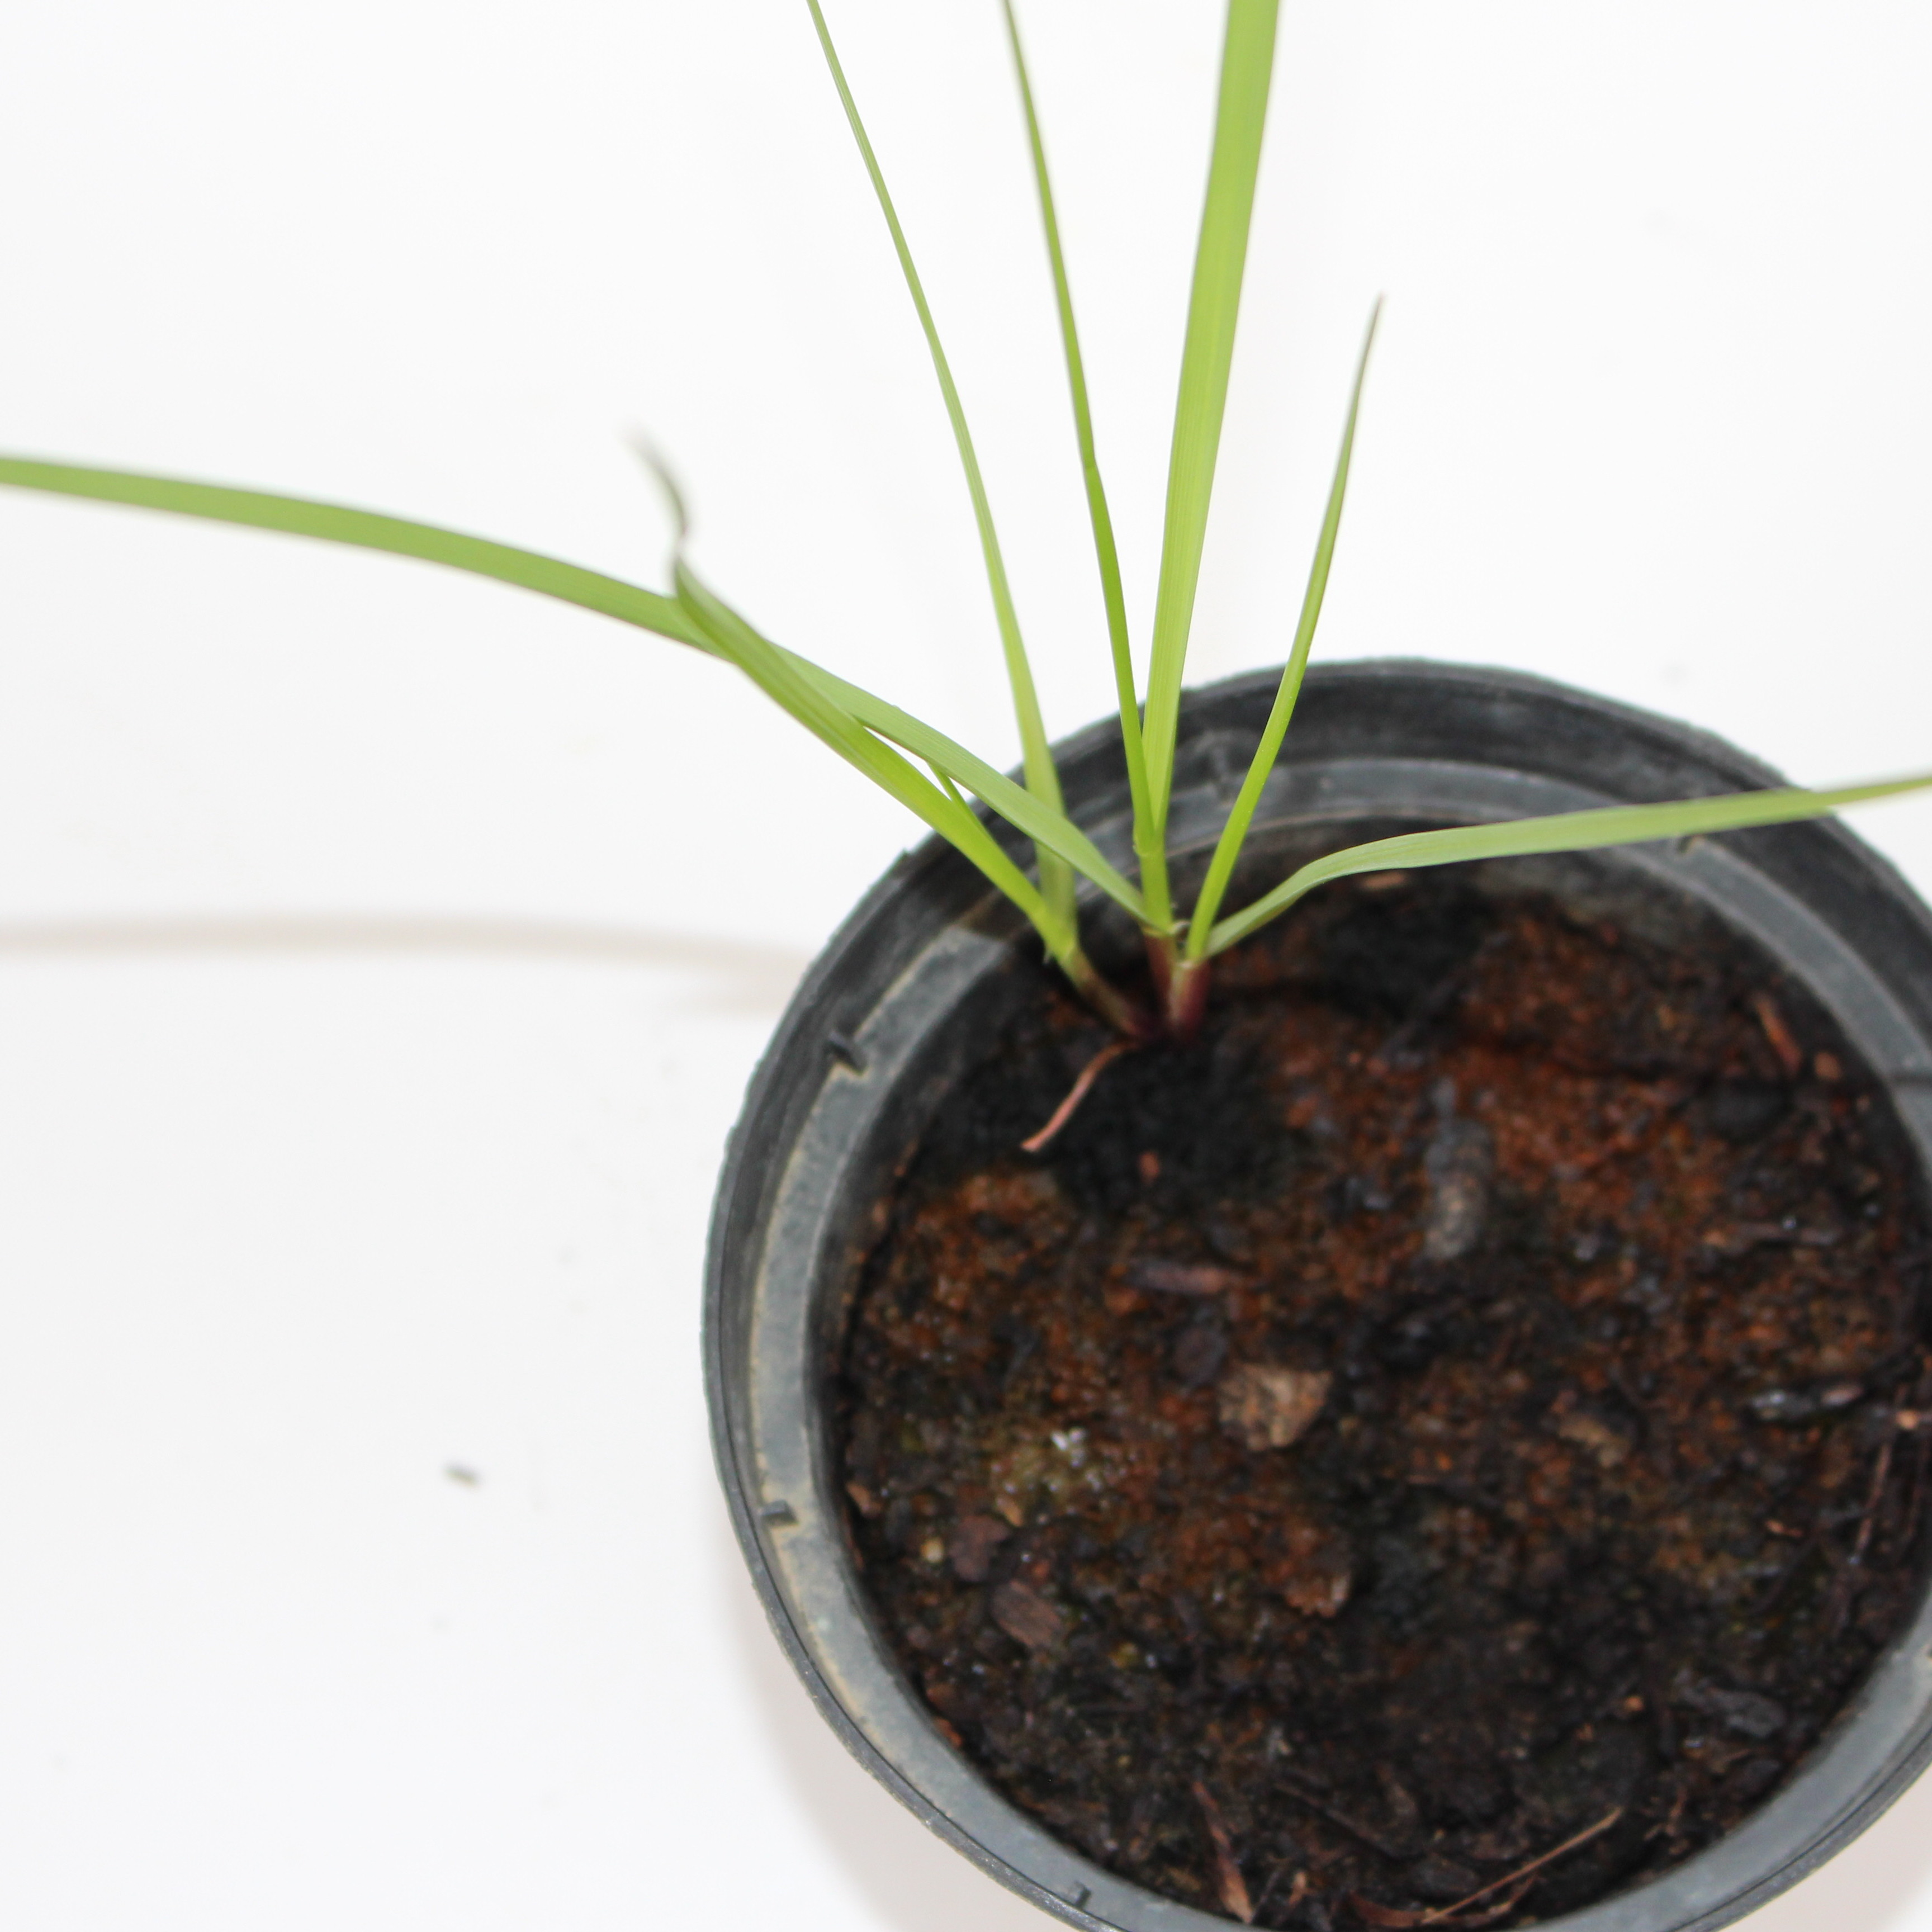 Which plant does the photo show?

Lolium multiflorum
